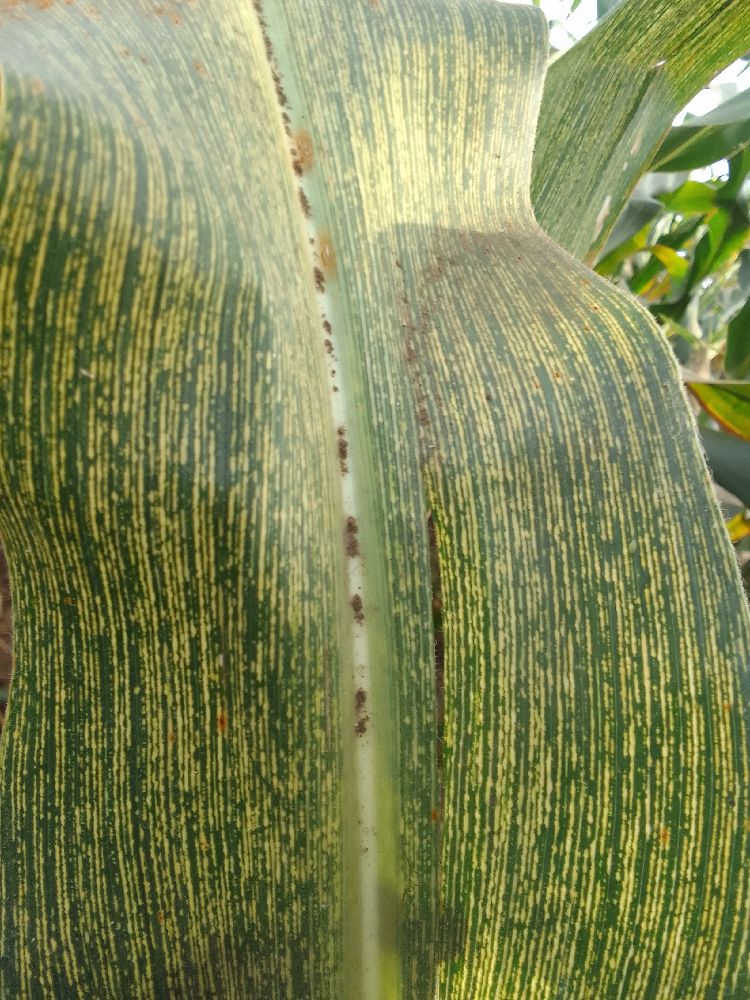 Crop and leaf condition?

maize, maize streak virus
